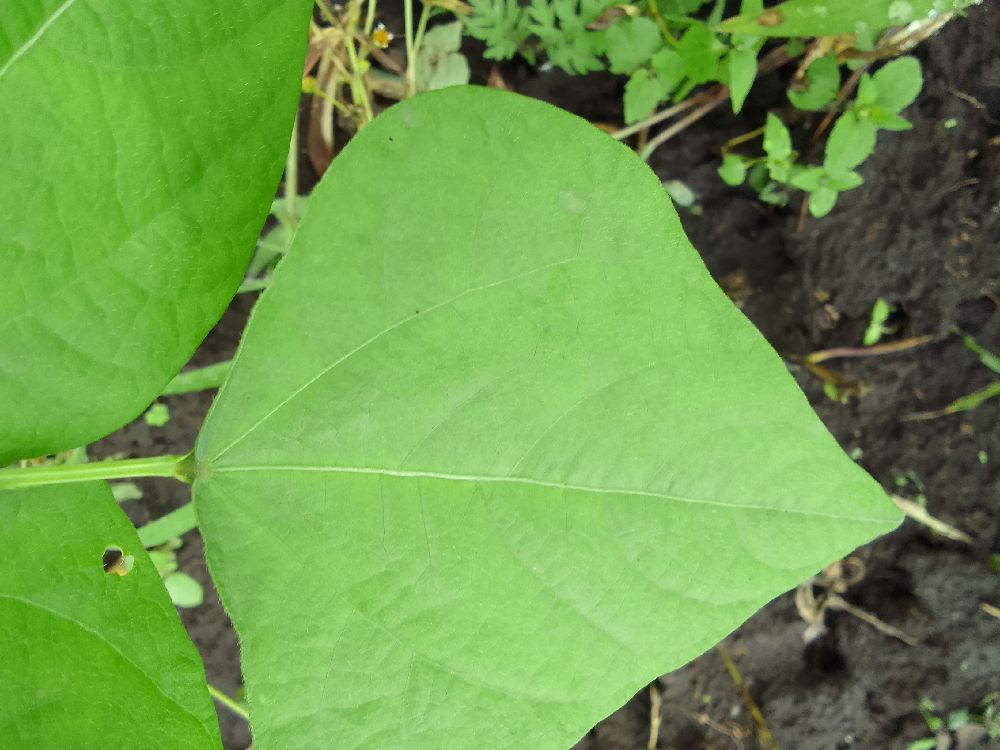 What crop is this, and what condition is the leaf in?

common bean, healthy
